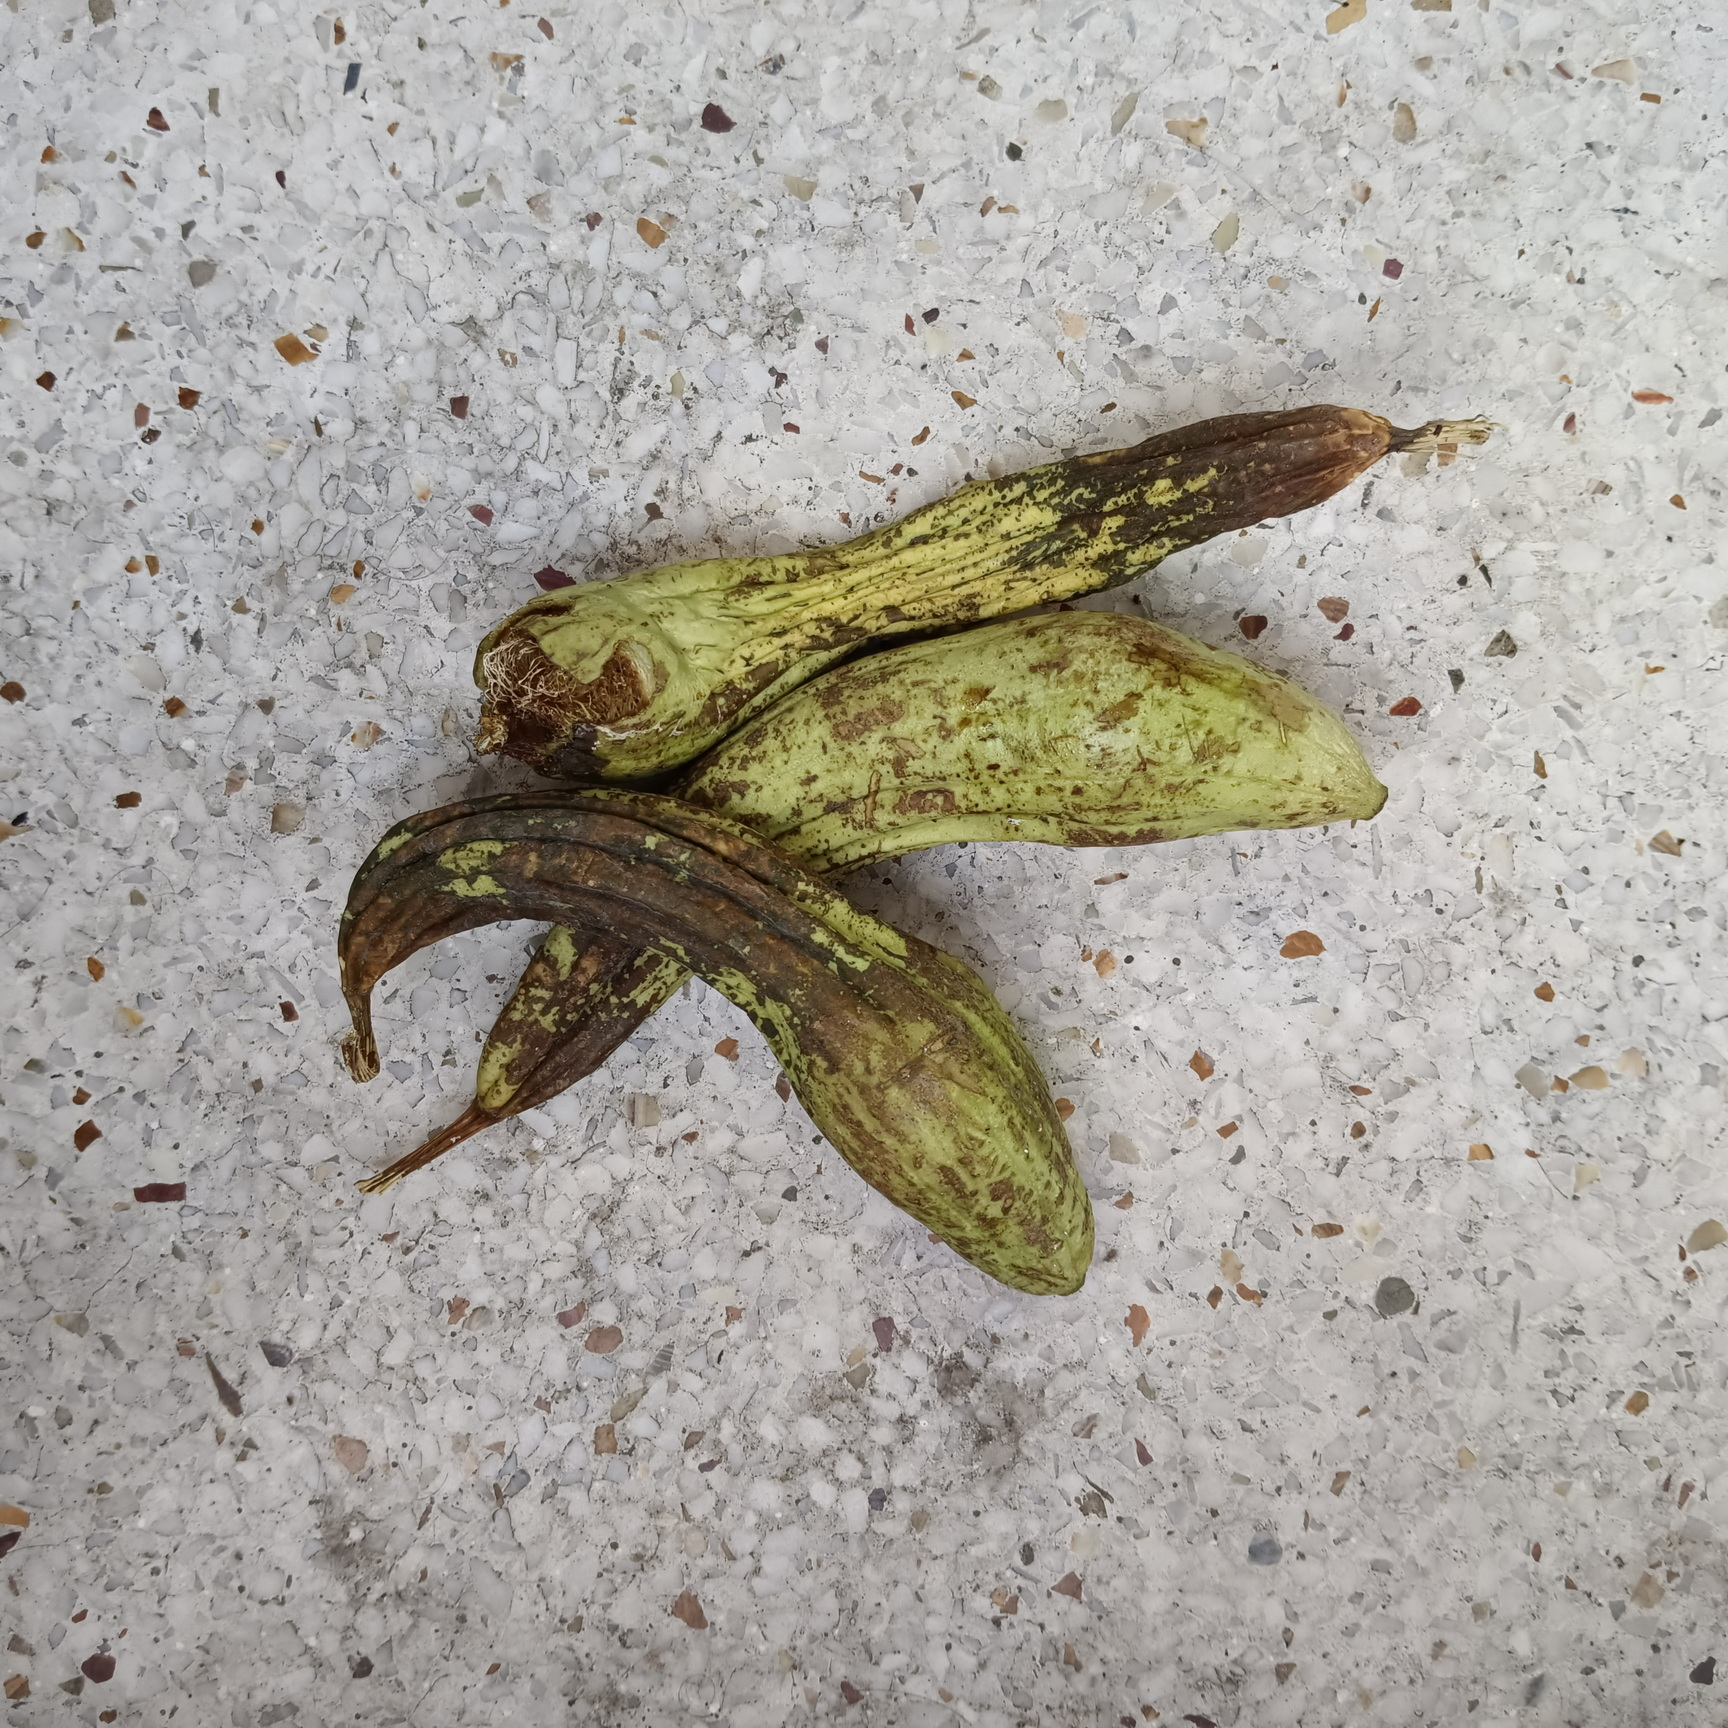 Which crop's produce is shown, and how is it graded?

luffa, faulty
